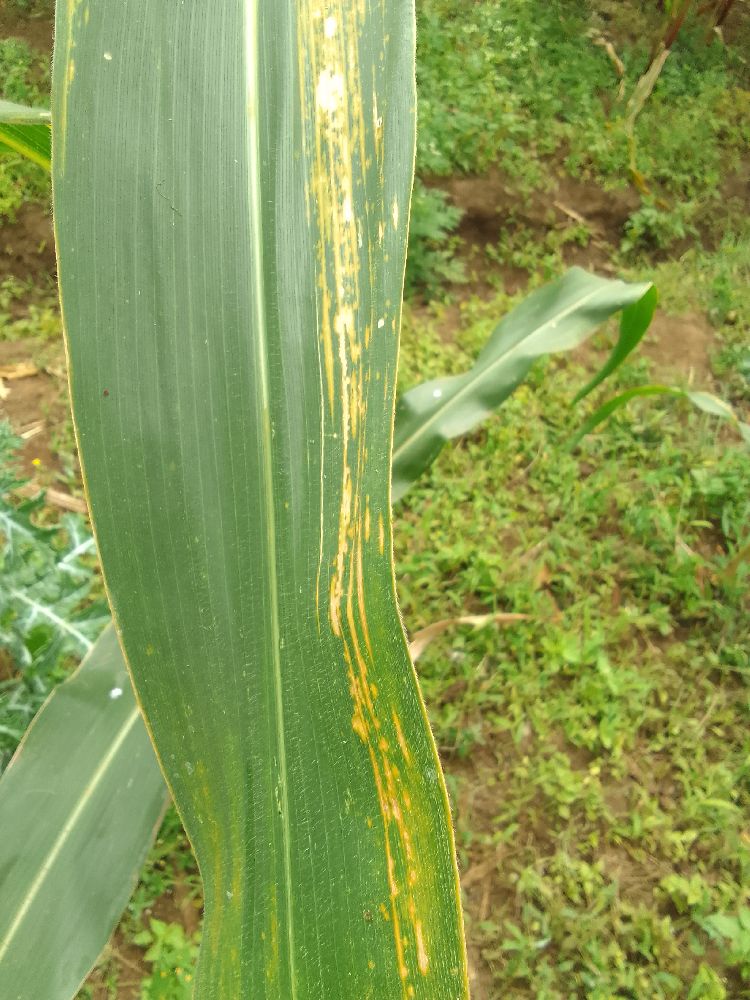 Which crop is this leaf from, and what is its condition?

maize, maize lethal necrosis
